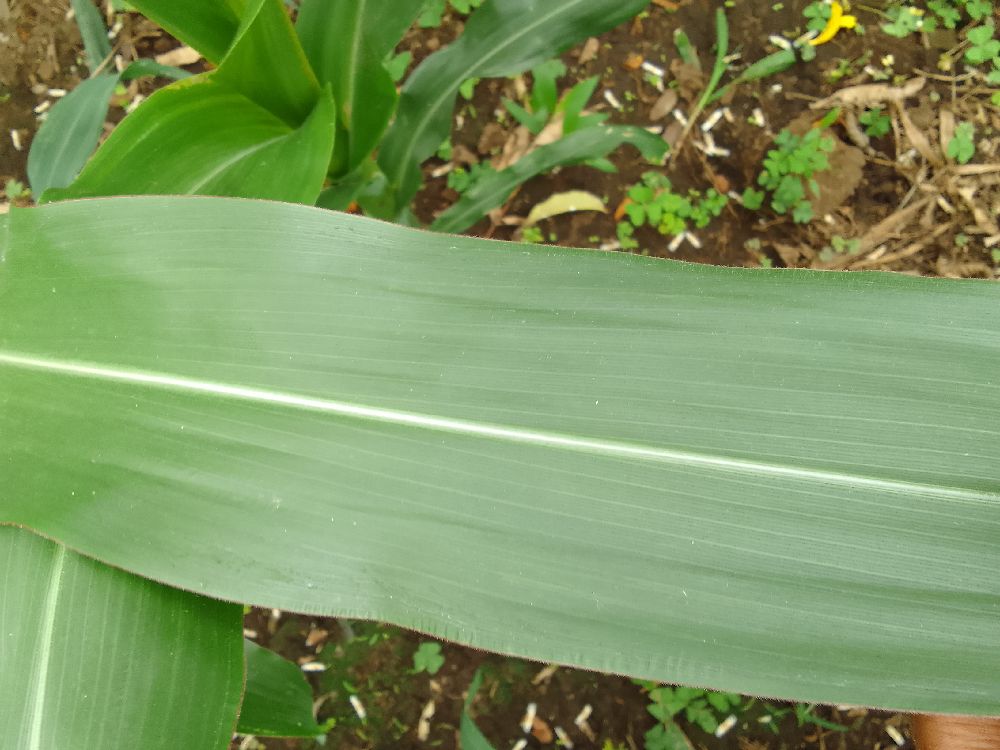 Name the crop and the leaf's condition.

maize, healthy
